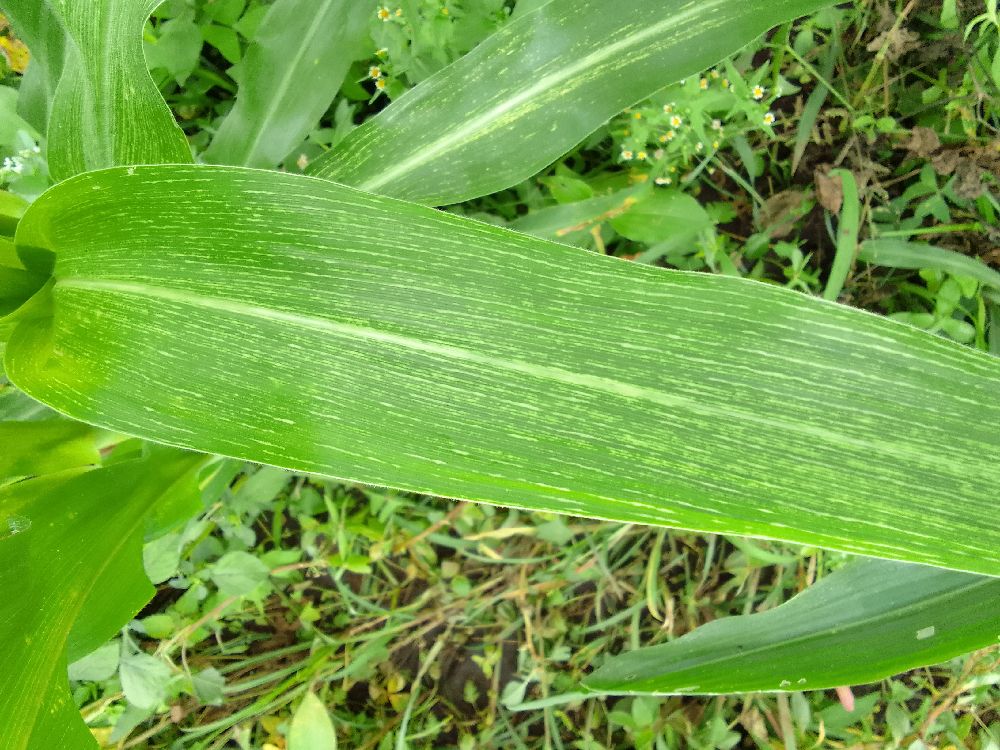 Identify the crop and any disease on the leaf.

maize, maize streak virus
